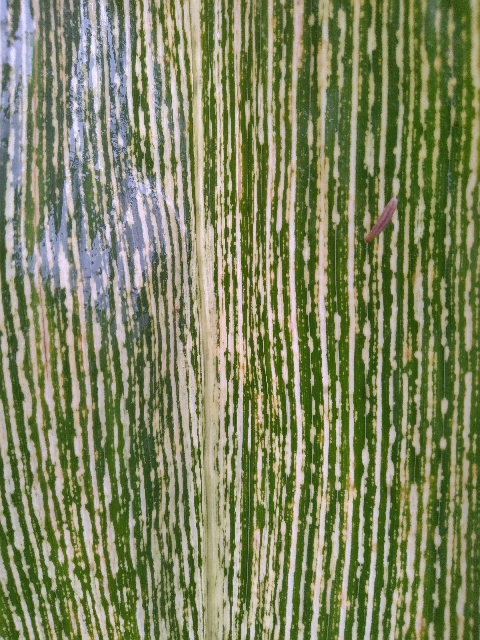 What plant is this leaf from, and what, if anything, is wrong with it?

maize, maize streak virus
